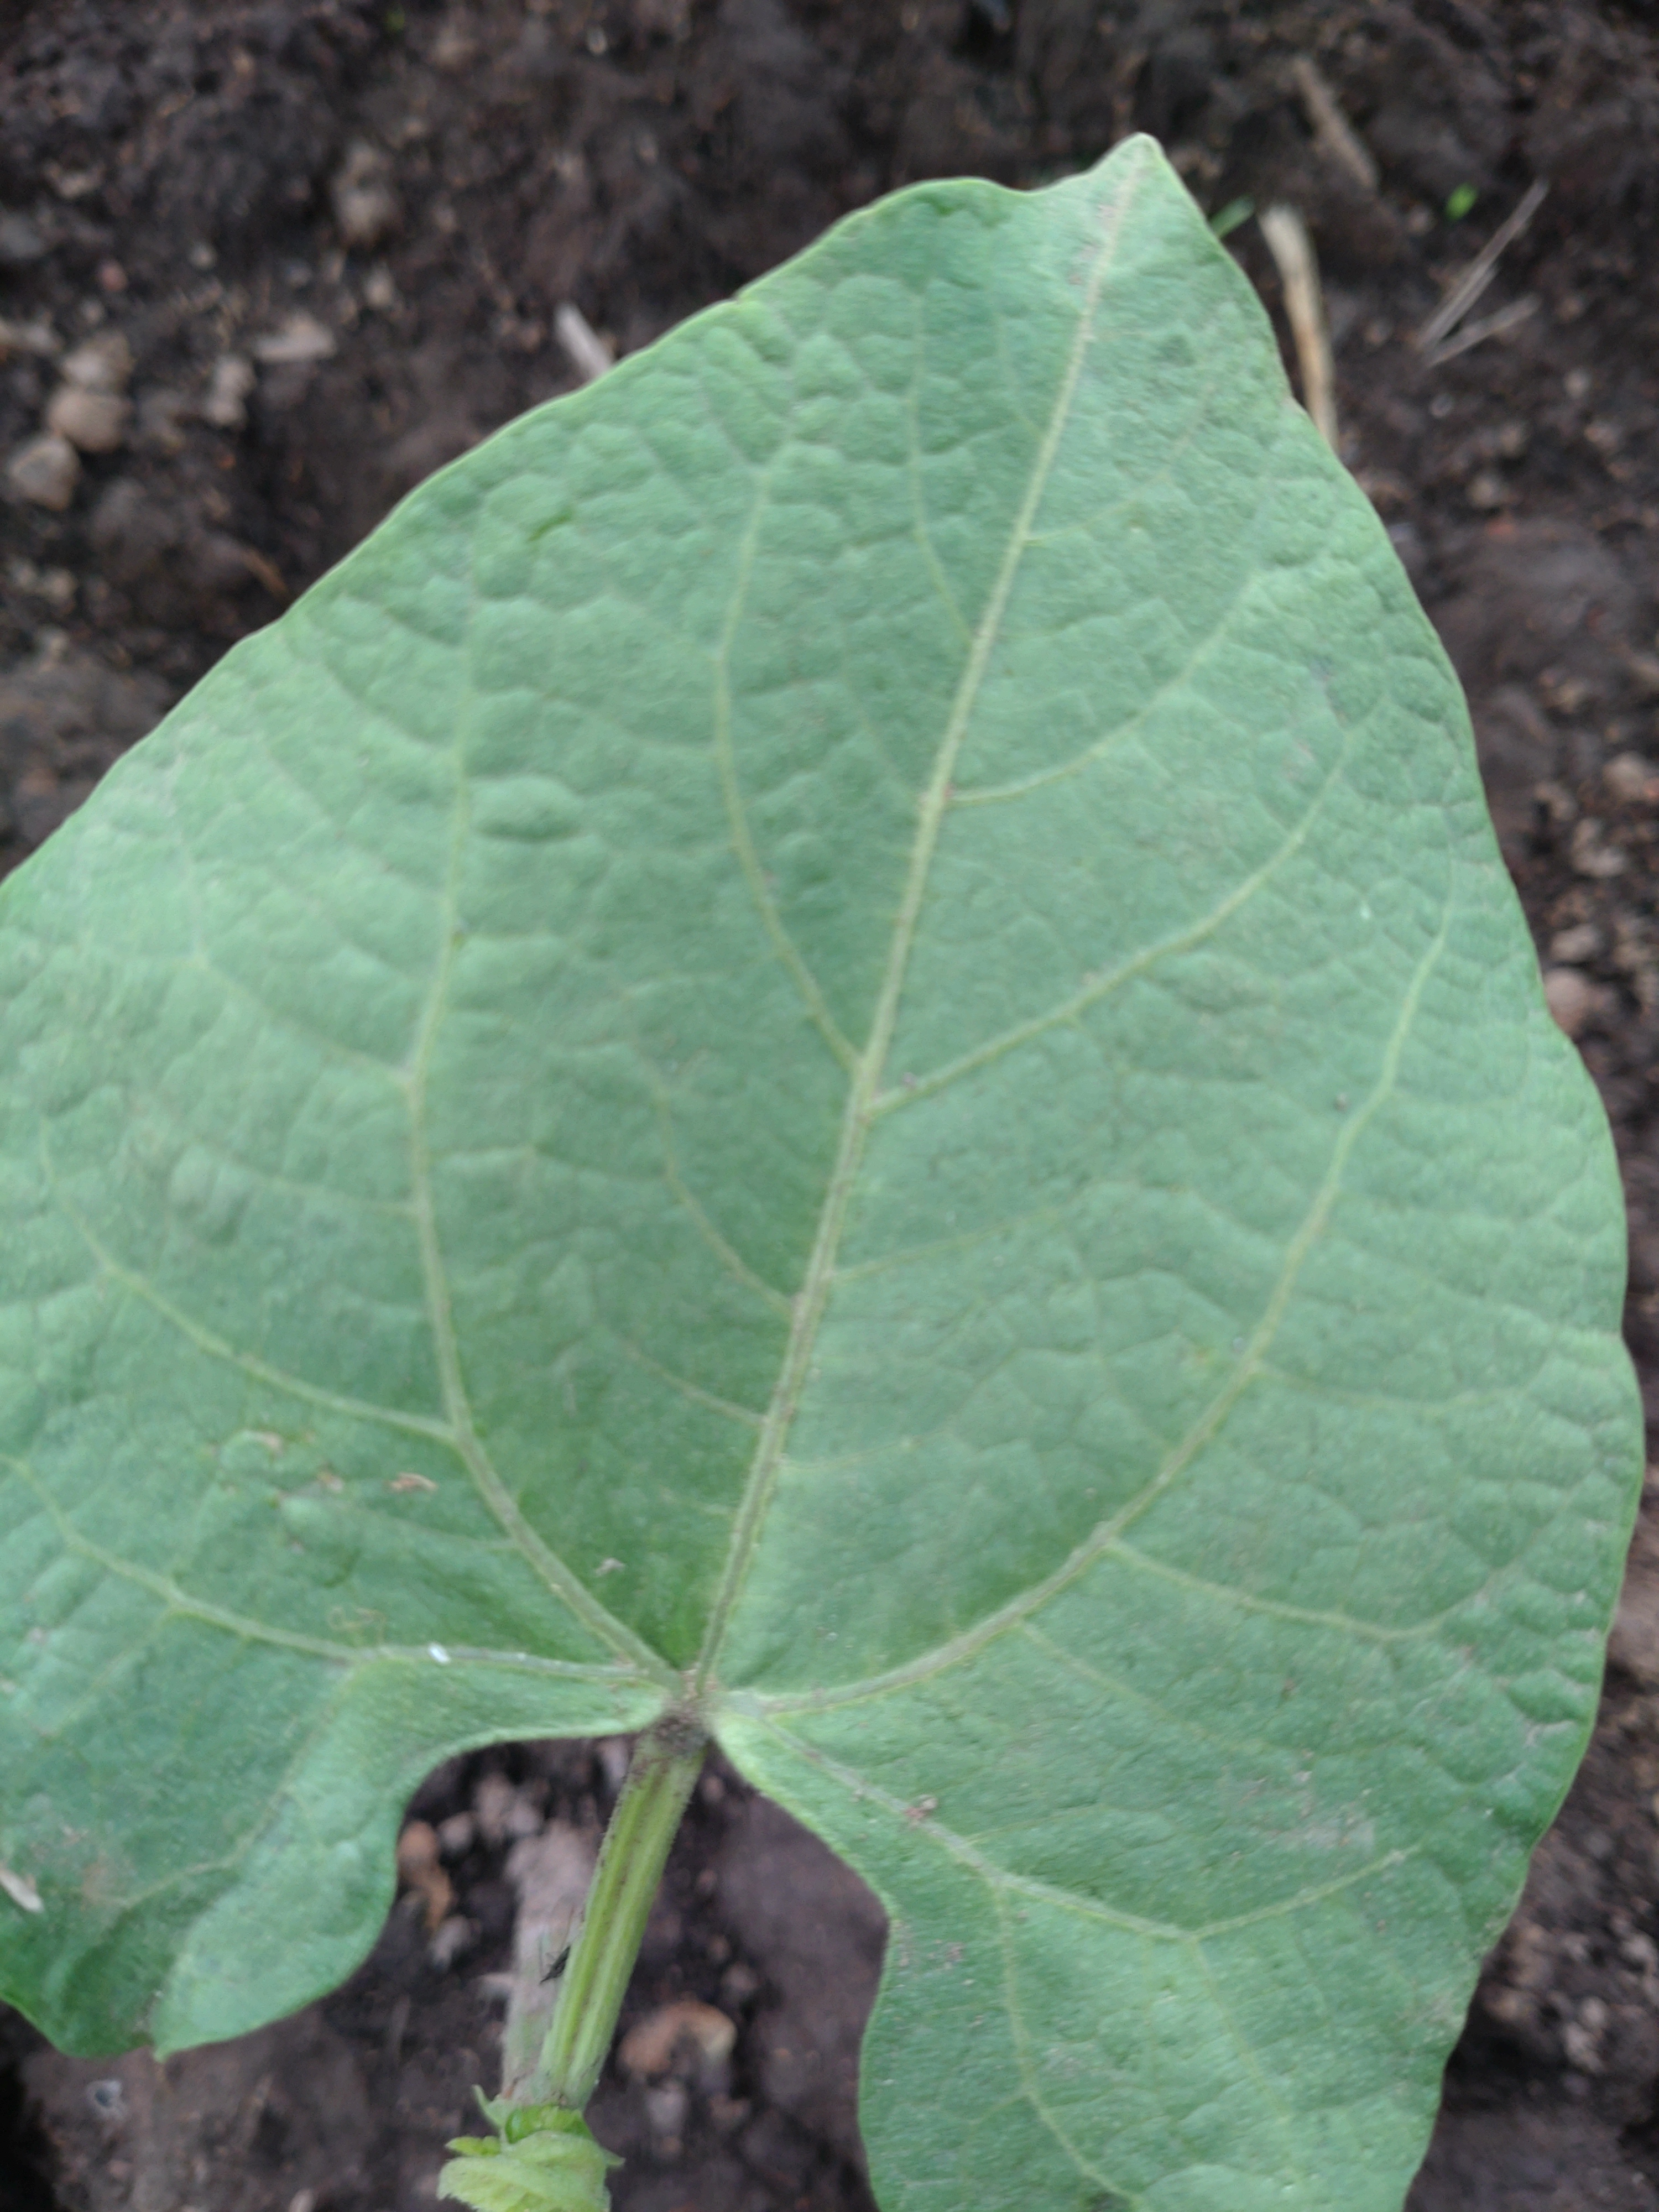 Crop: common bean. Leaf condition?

healthy
